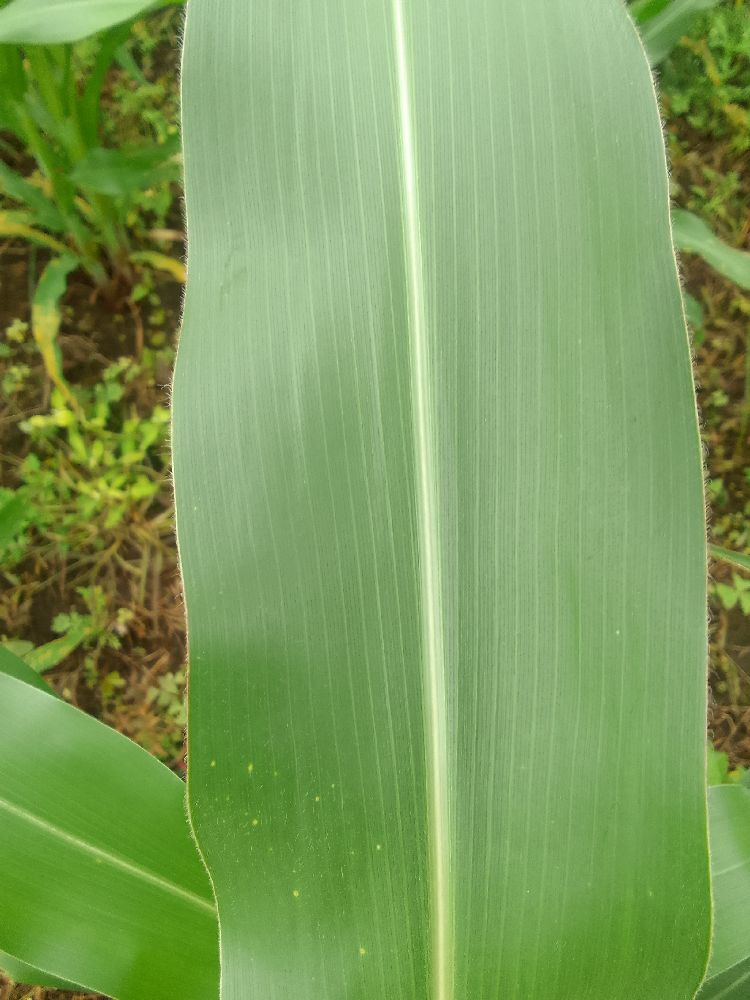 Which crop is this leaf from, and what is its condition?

maize, healthy
